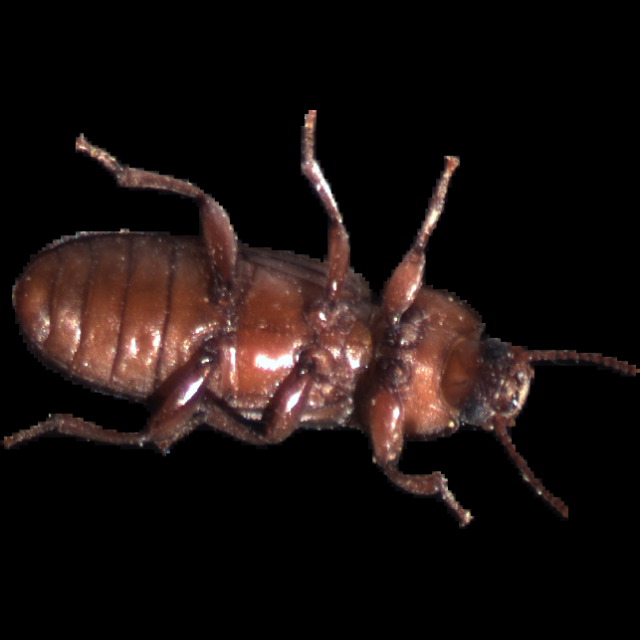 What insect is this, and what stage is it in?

mealworm beetle
